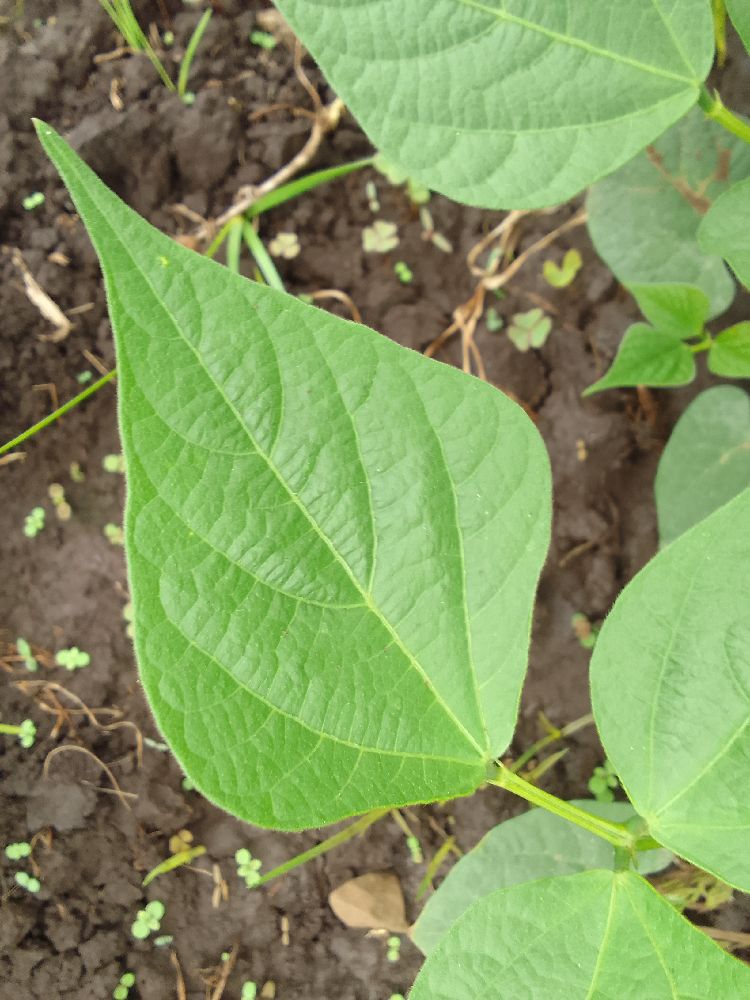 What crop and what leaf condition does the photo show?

common bean, healthy
